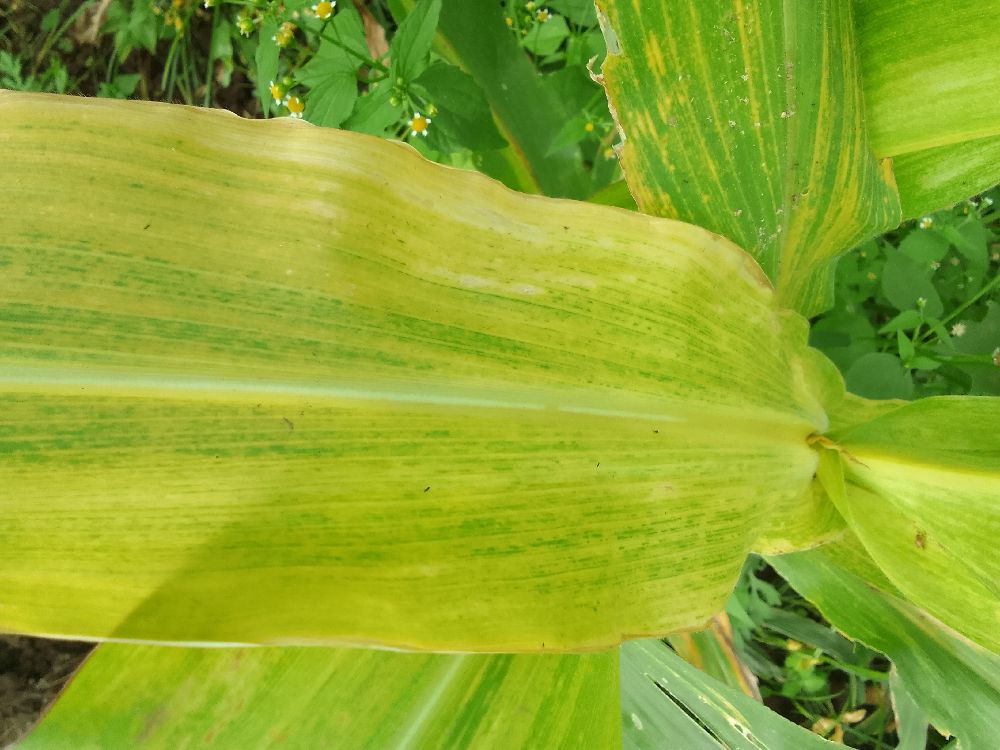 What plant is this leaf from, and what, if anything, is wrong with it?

maize, maize lethal necrosis
